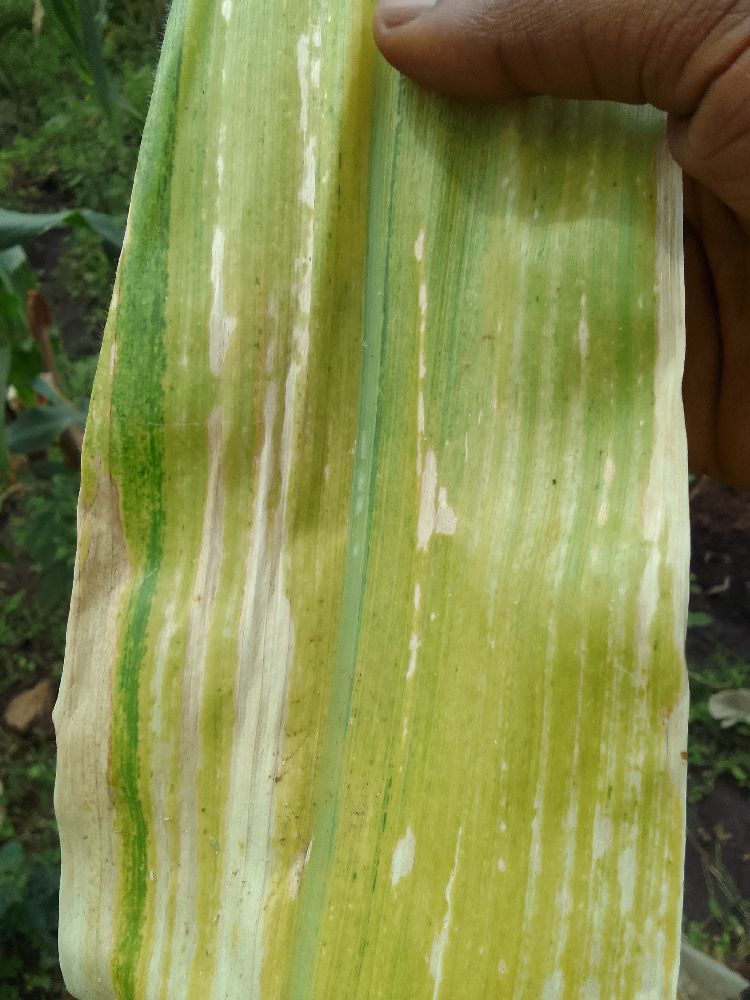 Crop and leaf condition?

maize, maize lethal necrosis
